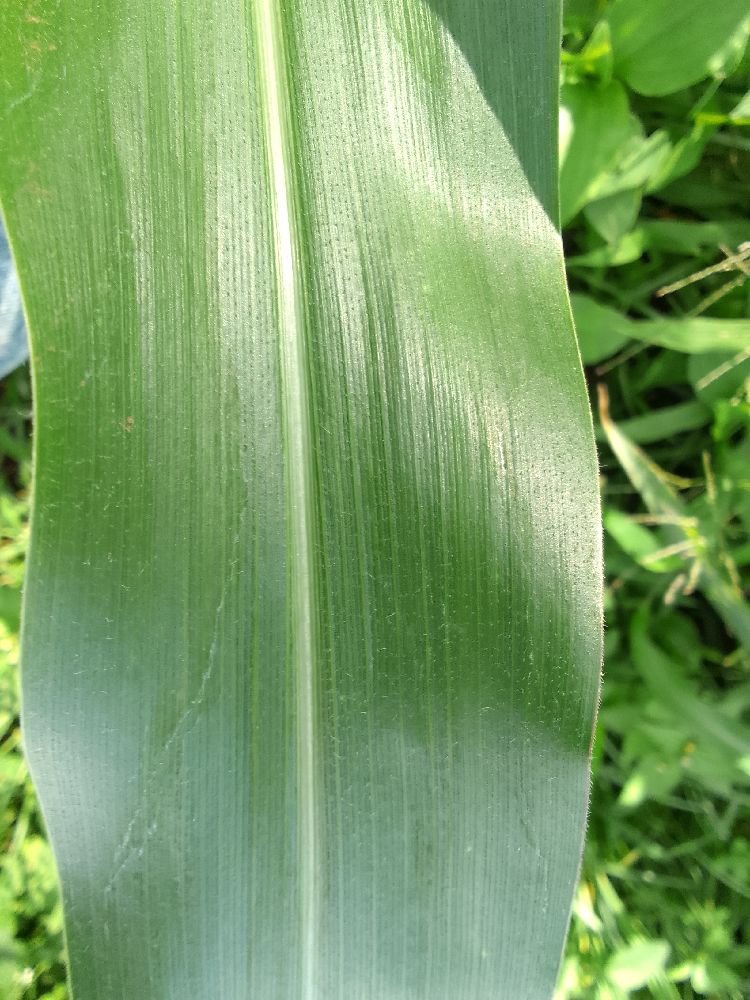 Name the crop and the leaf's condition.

maize, healthy
